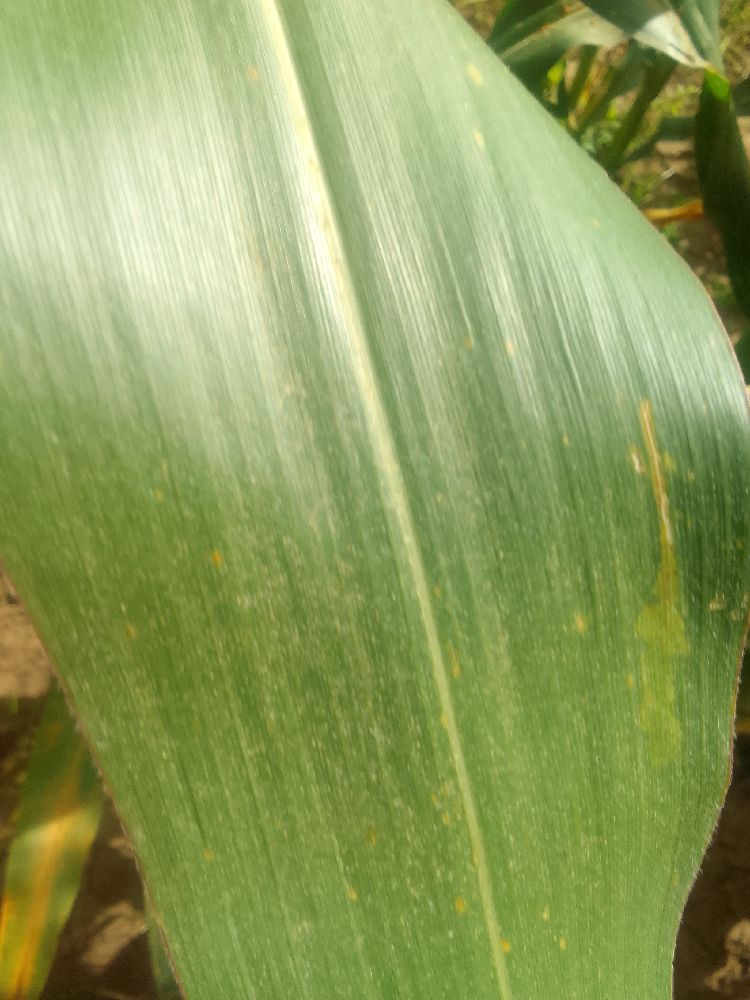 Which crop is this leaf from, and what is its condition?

maize, healthy
